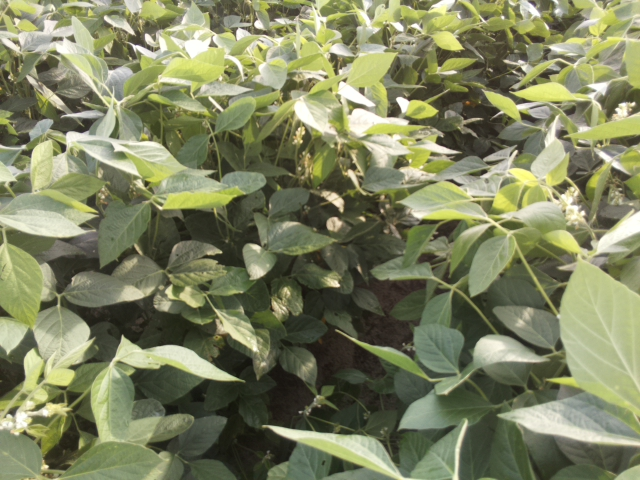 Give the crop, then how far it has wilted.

soybean, leaves with no wilting
